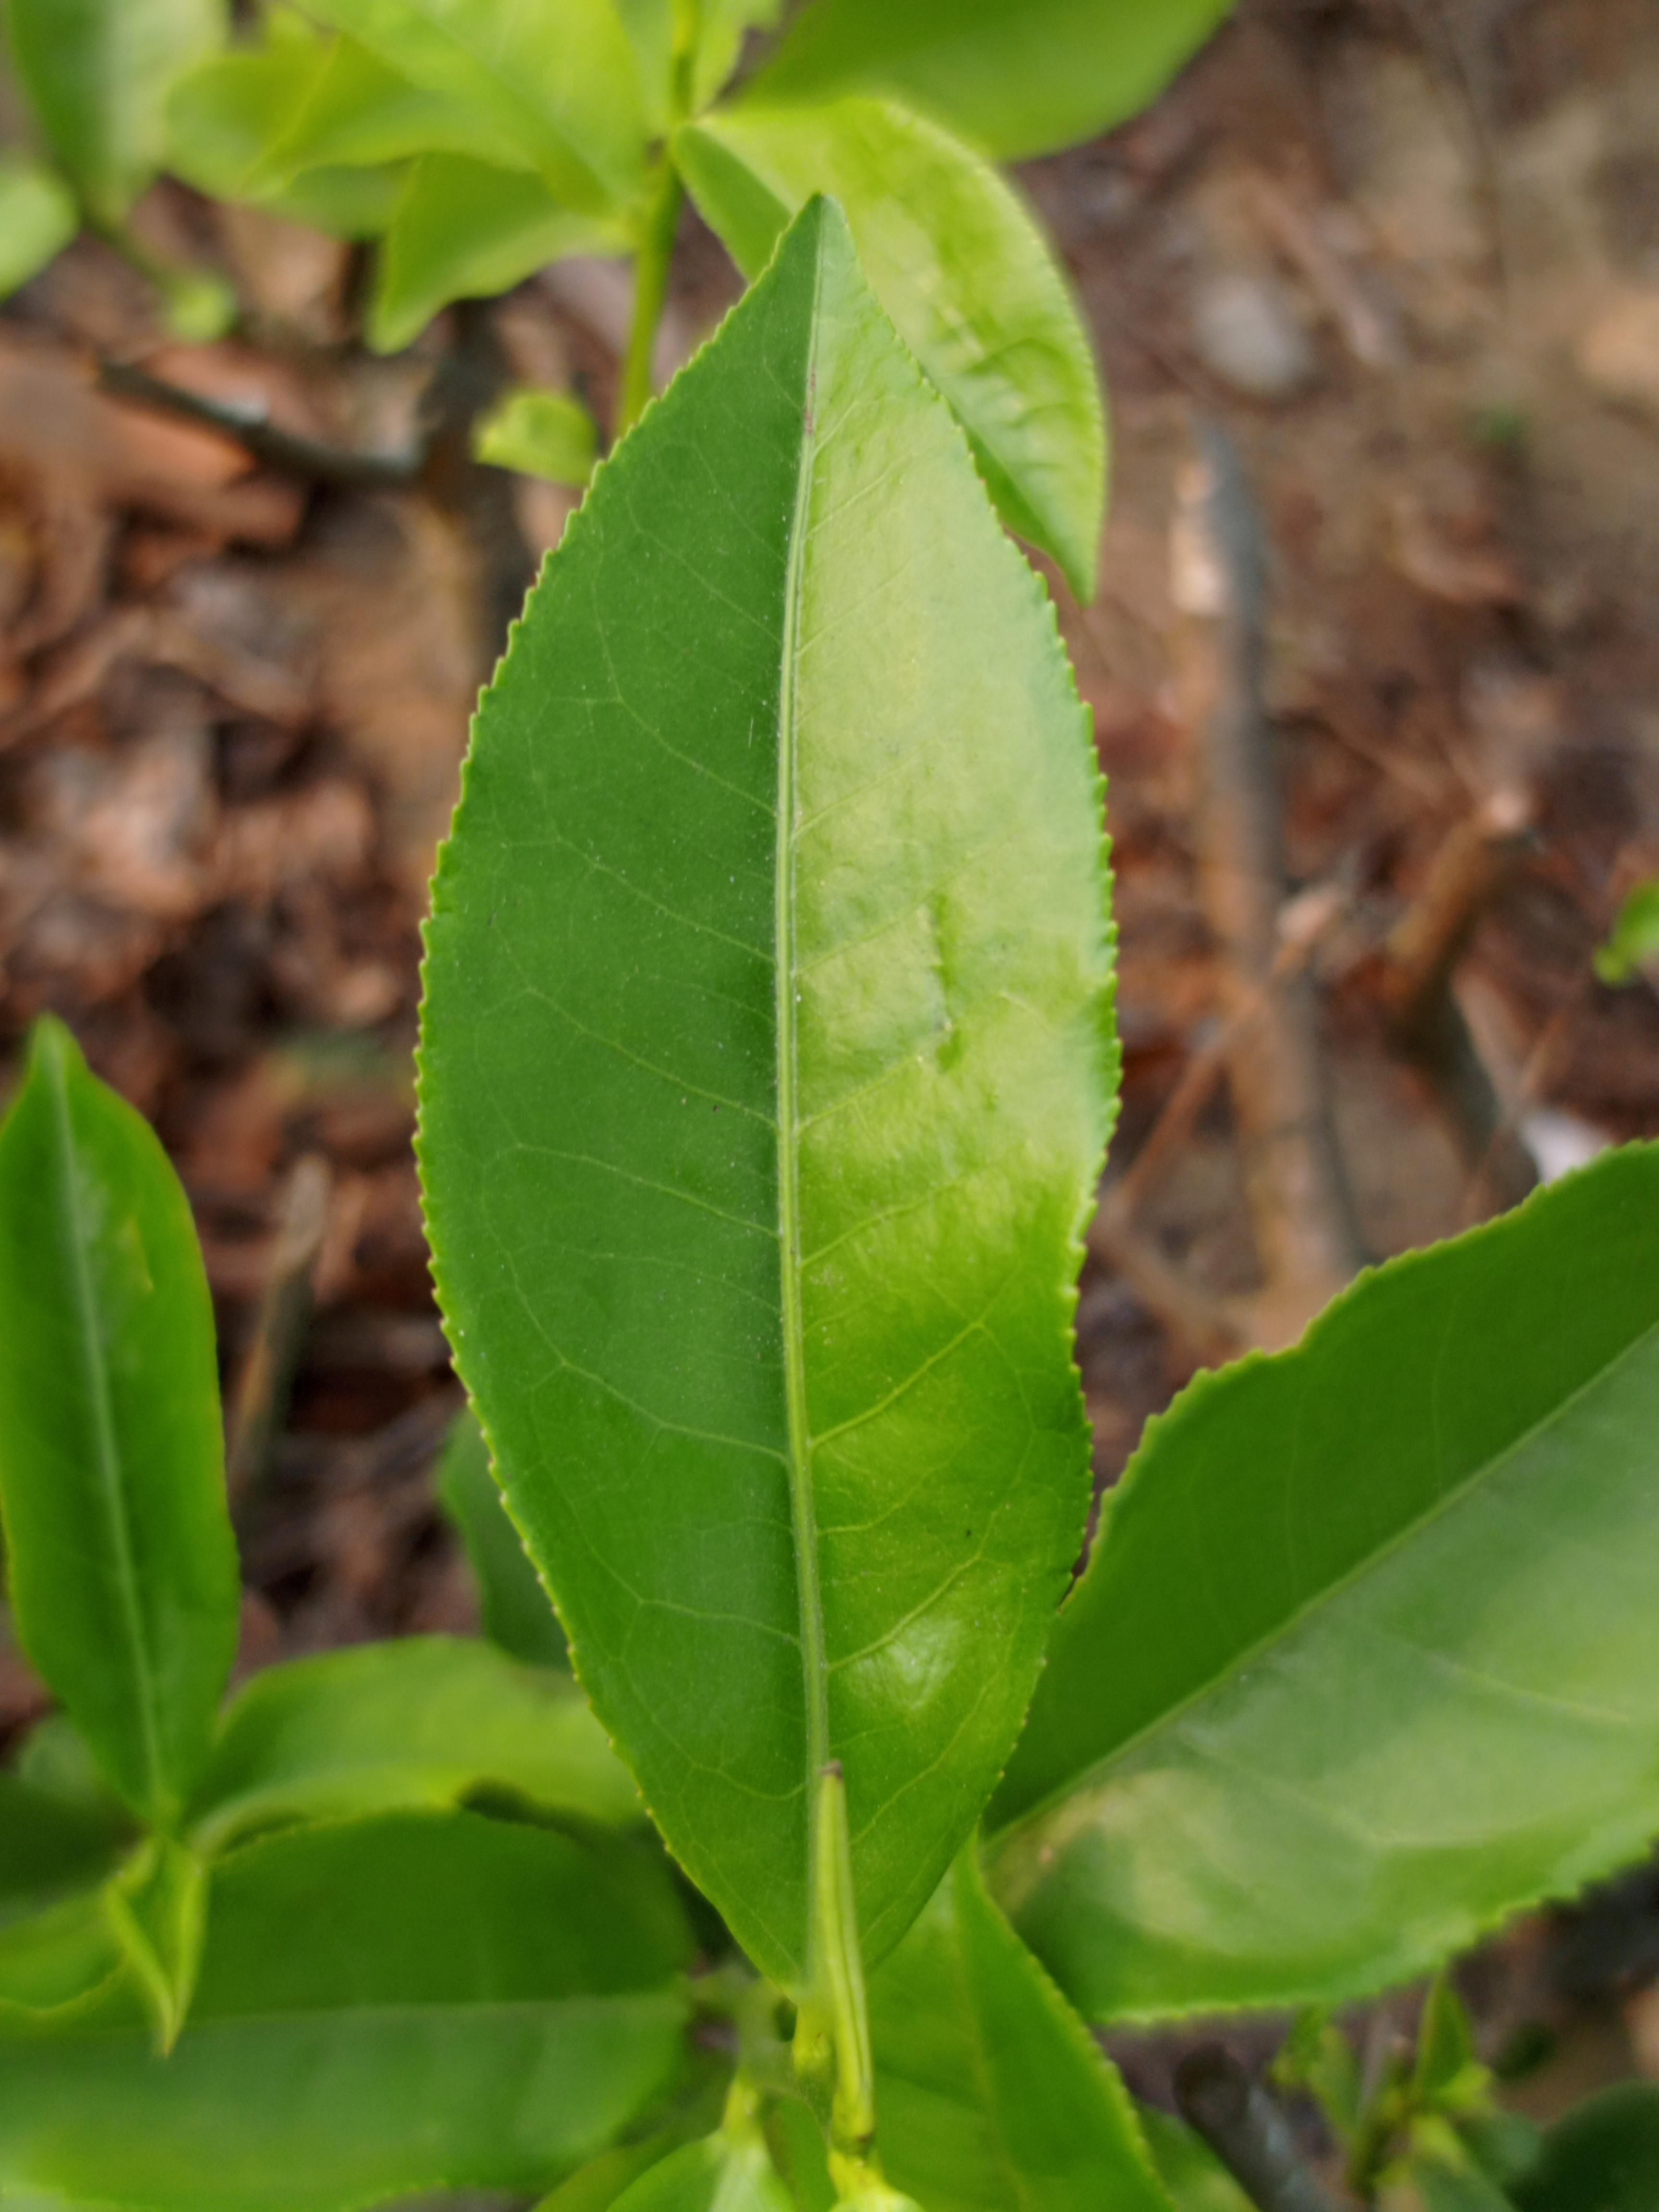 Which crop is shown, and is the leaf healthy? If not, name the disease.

tea, healthy leaf
